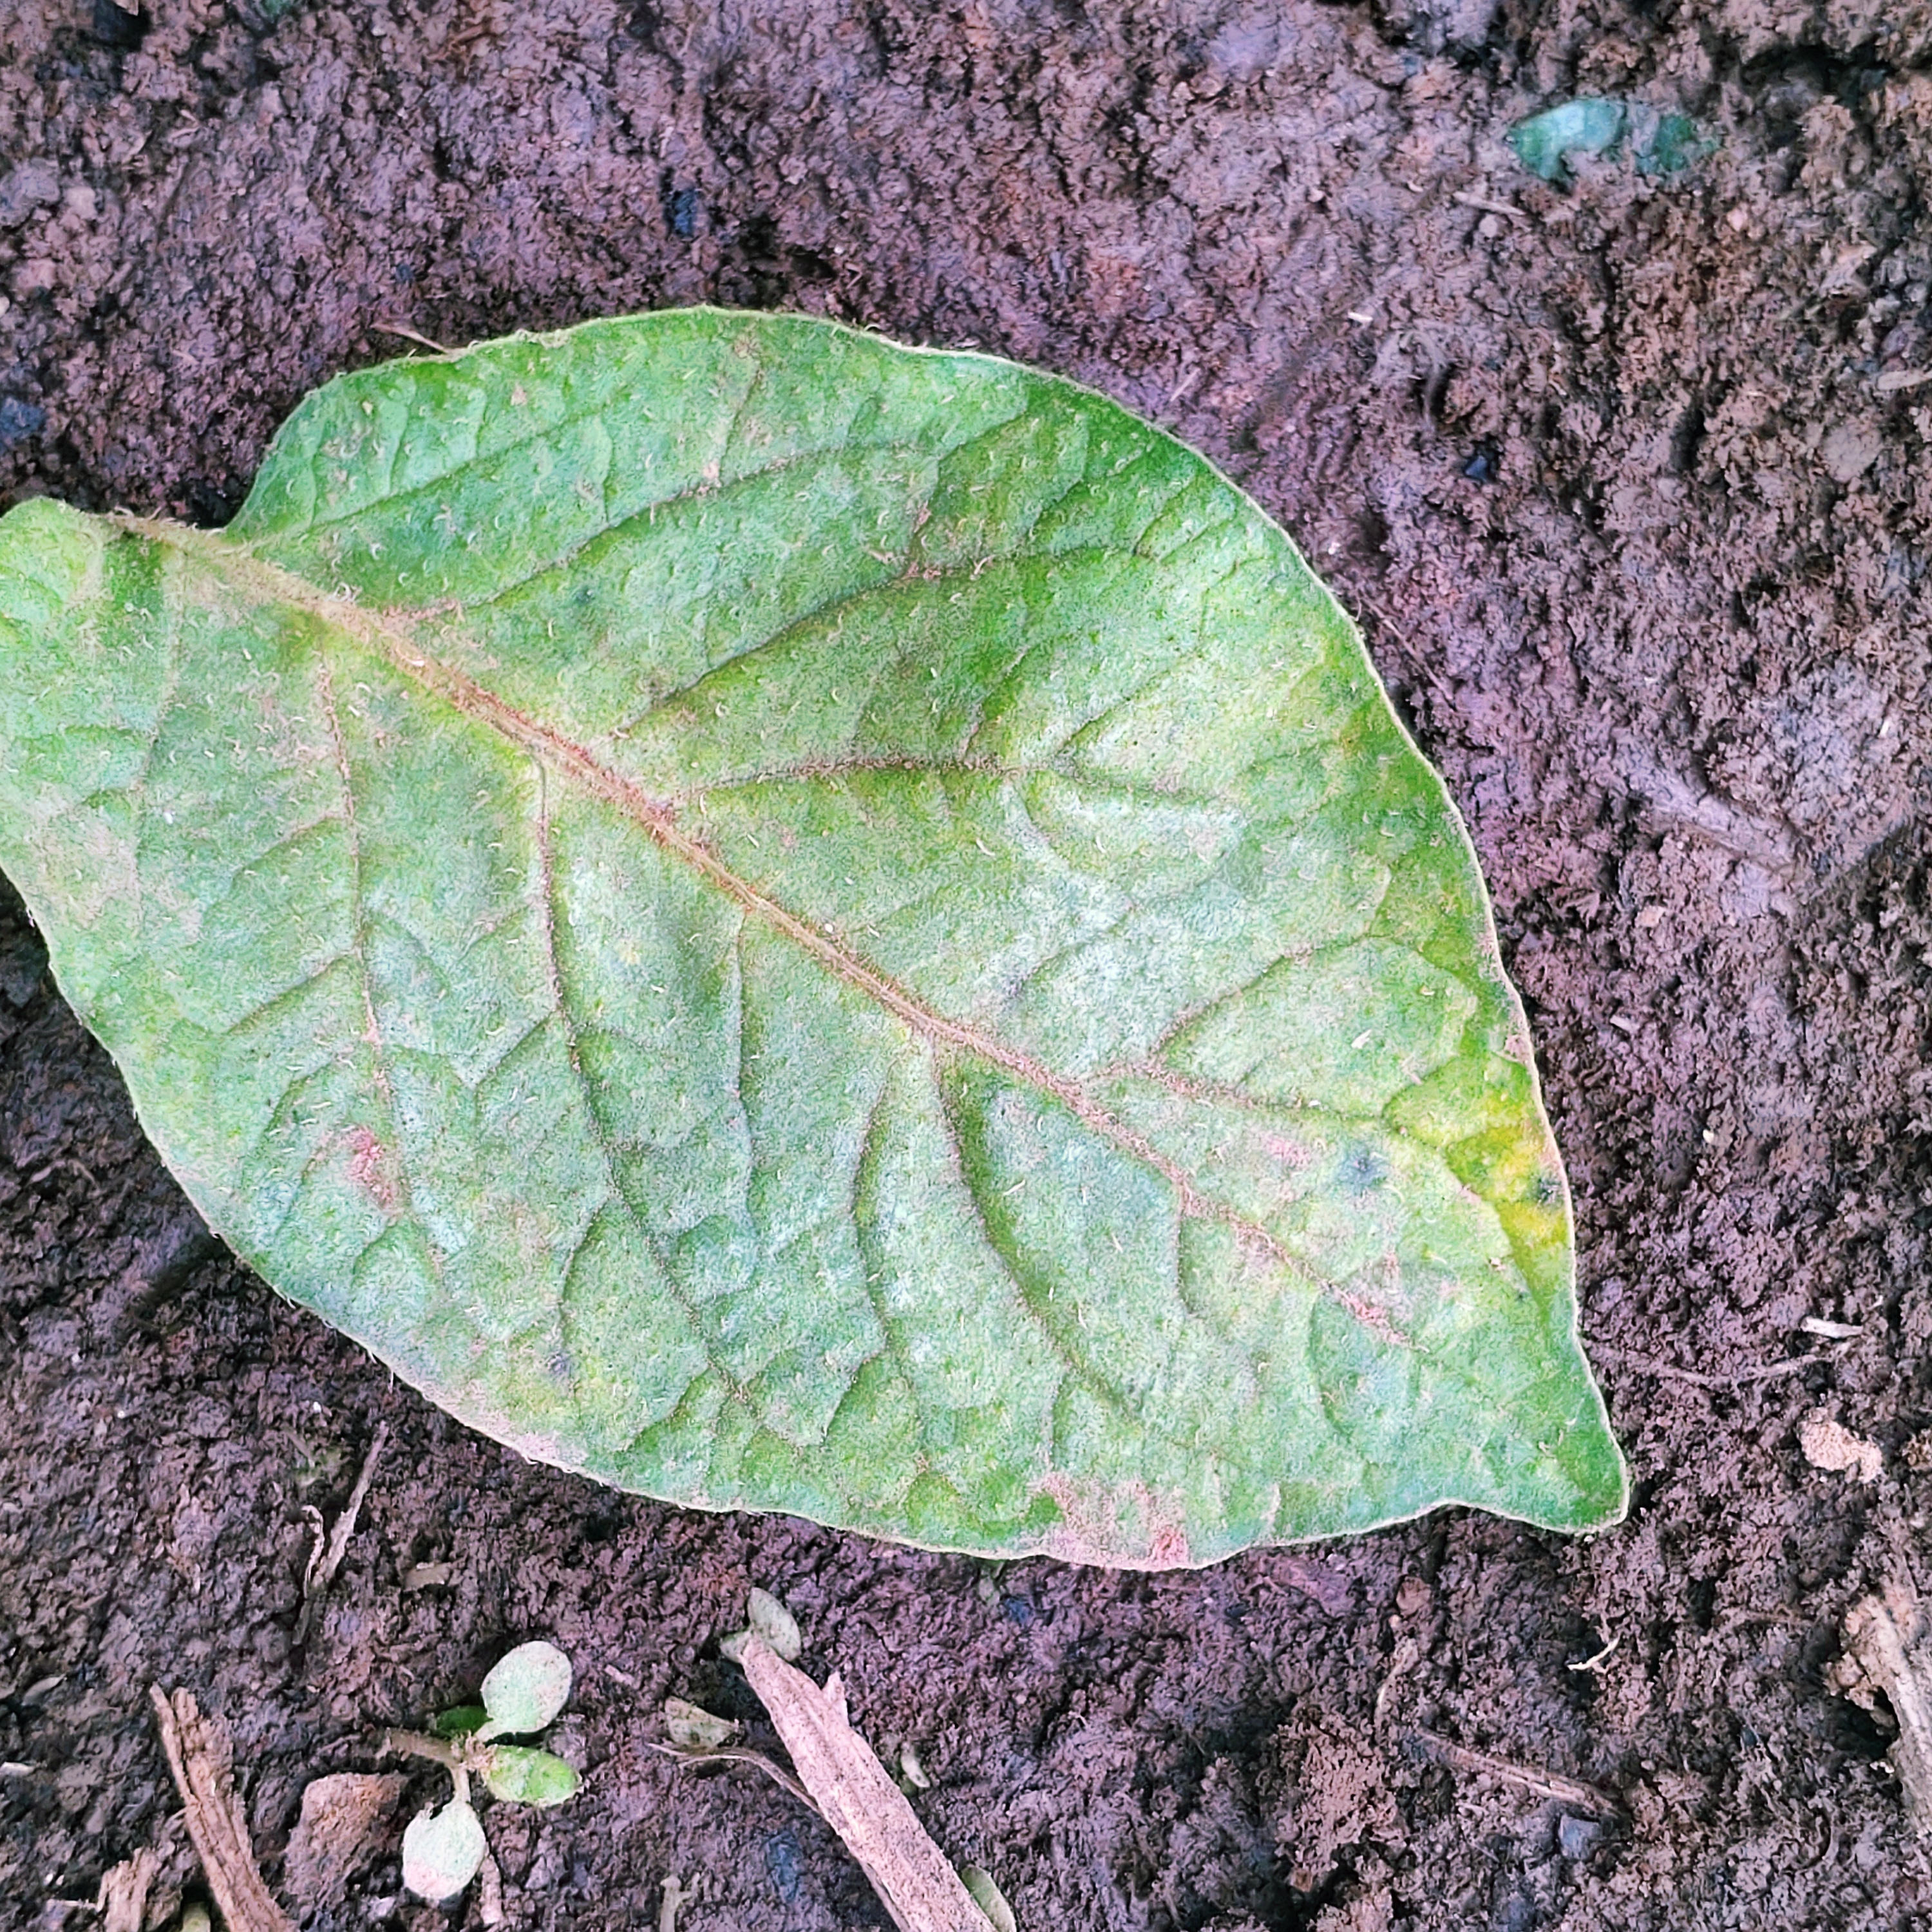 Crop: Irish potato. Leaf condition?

late blight
